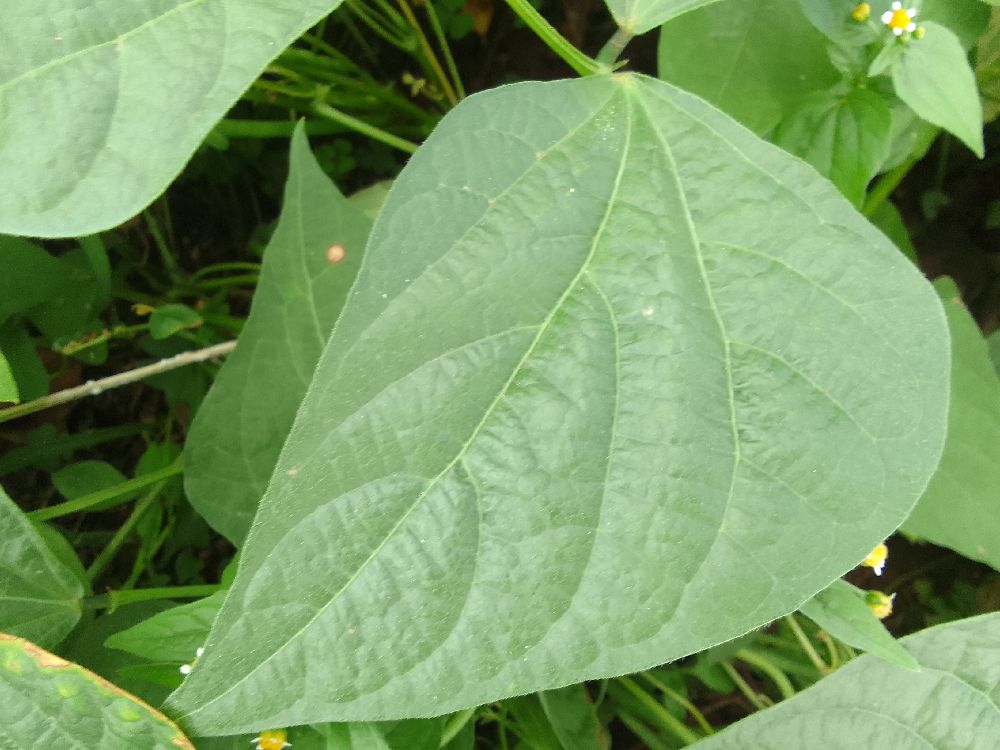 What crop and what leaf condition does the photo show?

common bean, healthy
